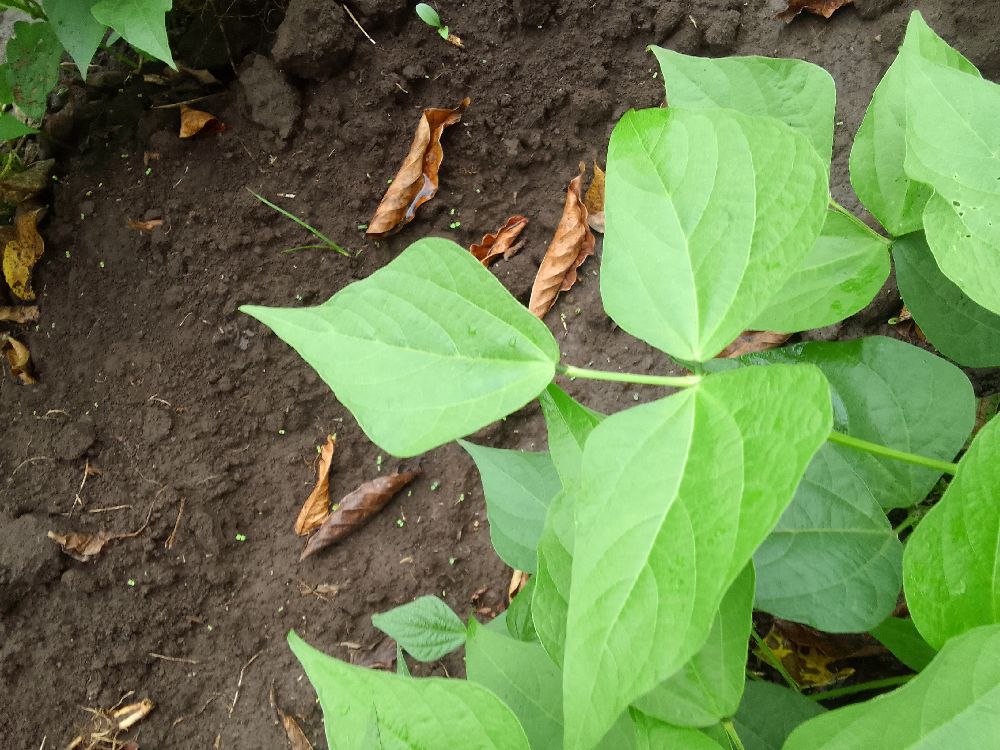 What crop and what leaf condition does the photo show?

common bean, healthy
